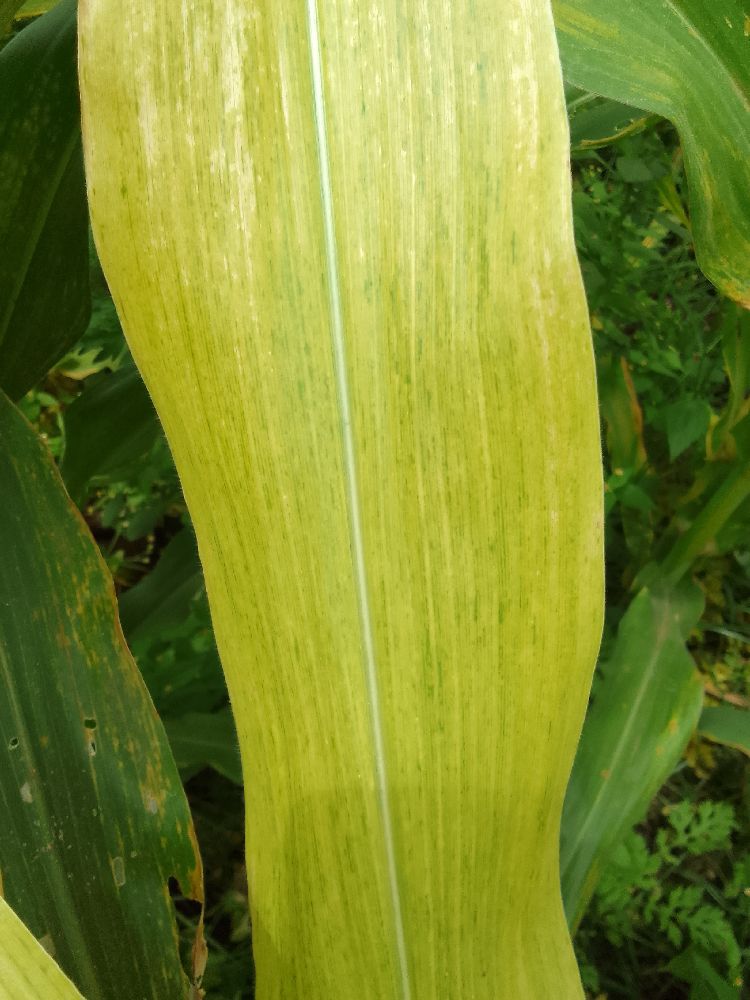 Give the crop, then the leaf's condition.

maize, maize lethal necrosis
